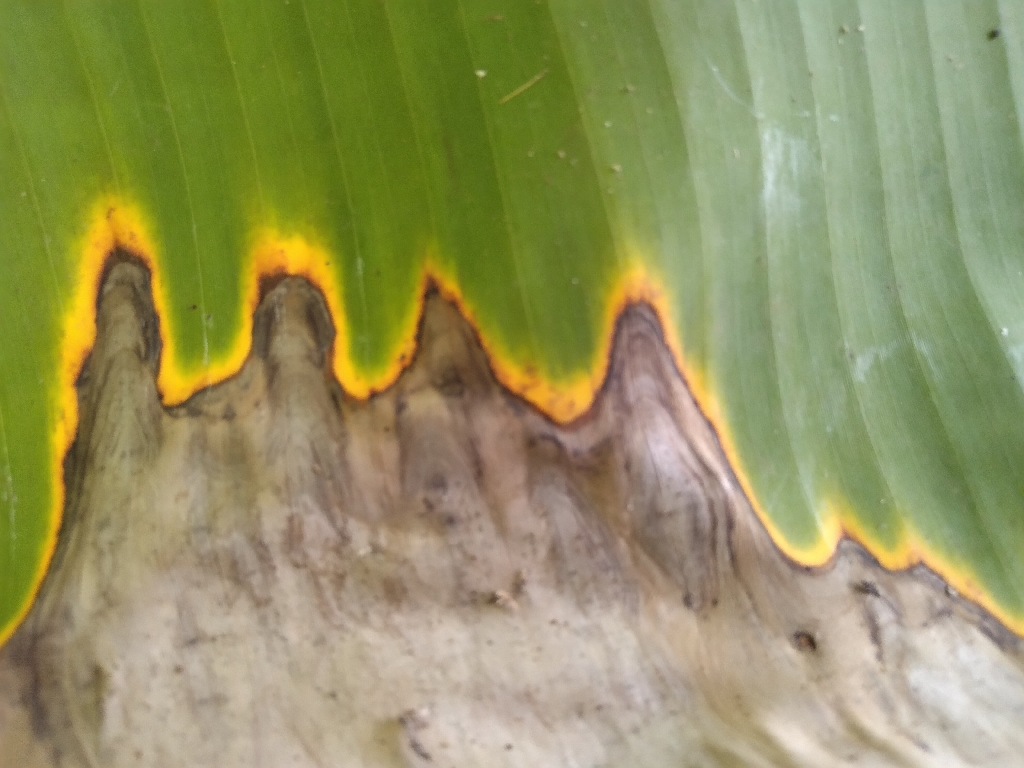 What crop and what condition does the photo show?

banana, black sigatoka
